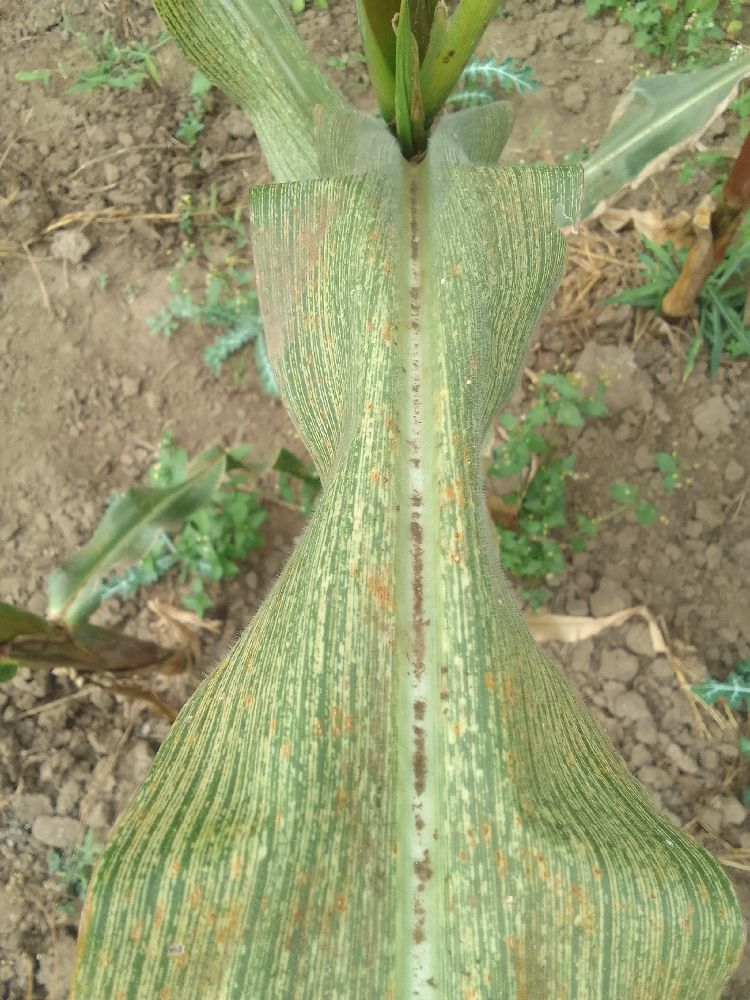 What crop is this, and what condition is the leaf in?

maize, maize streak virus
